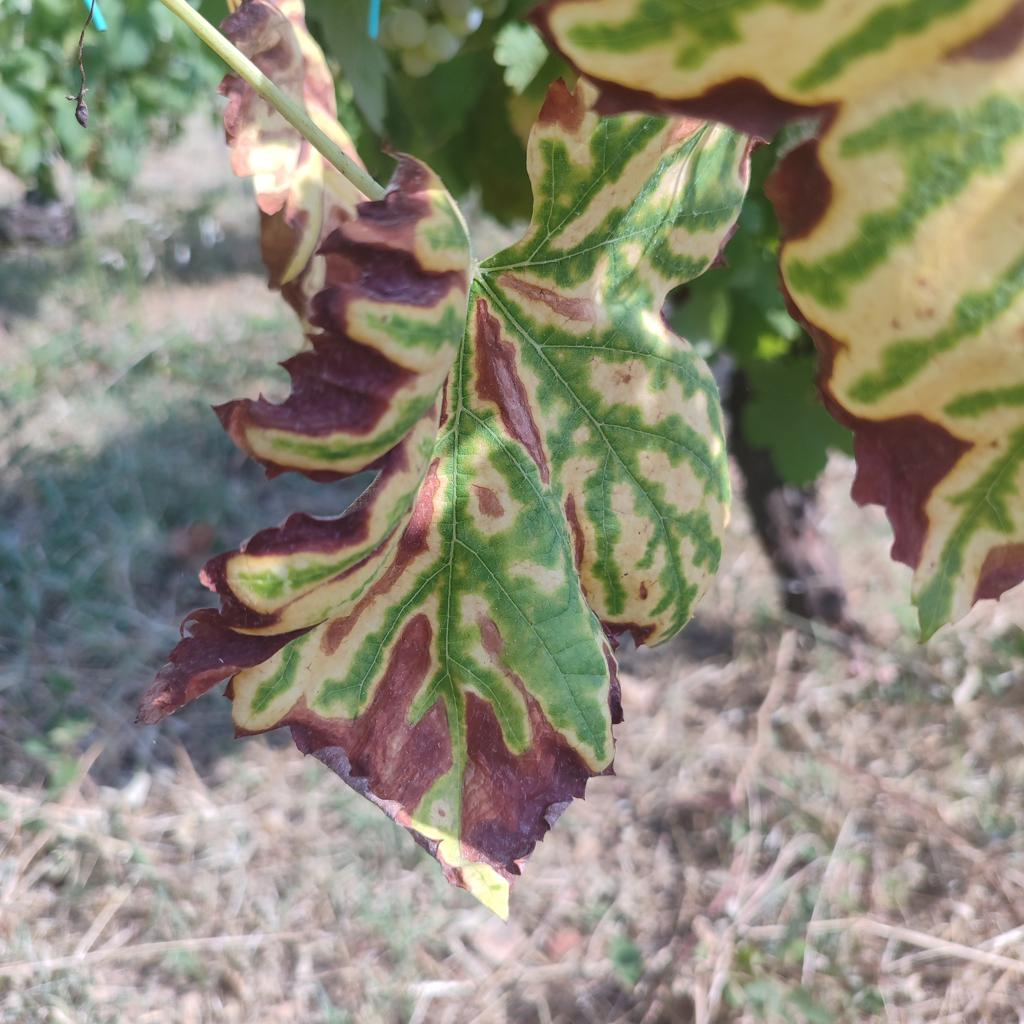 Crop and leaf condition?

grapevine, esca complex
